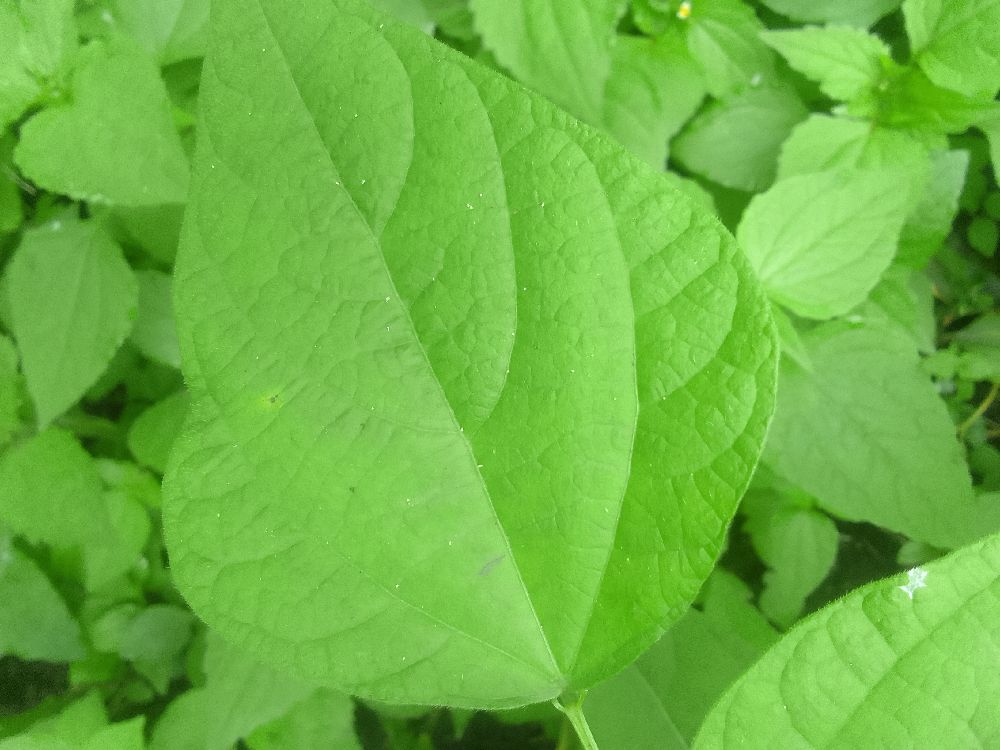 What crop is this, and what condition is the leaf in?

common bean, healthy
